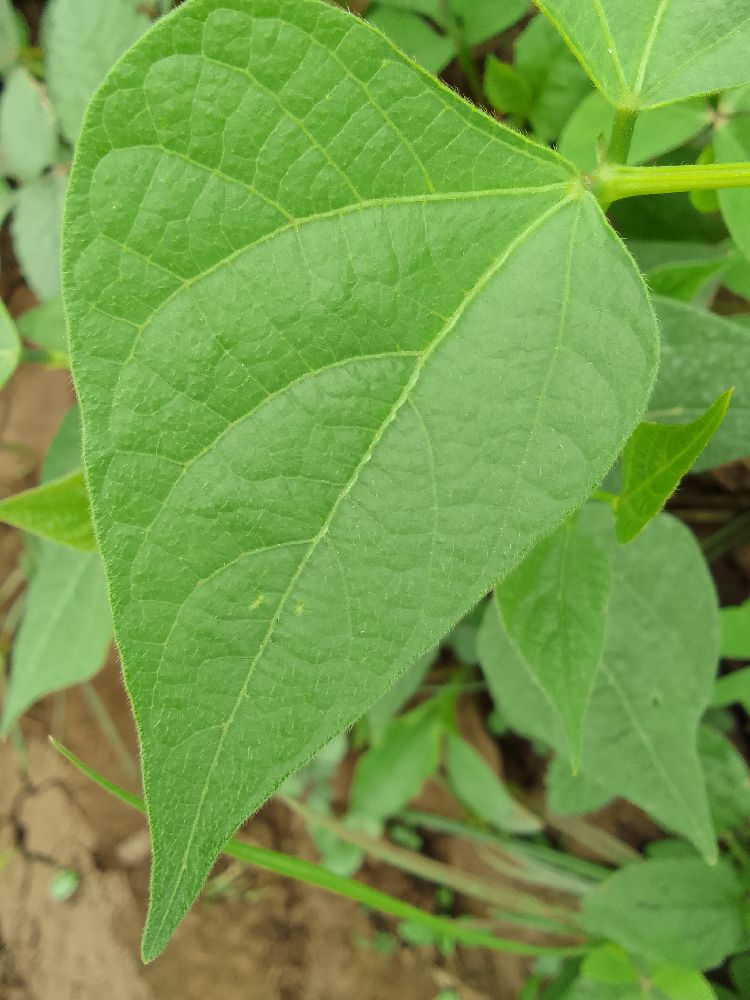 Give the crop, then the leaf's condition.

common bean, healthy
